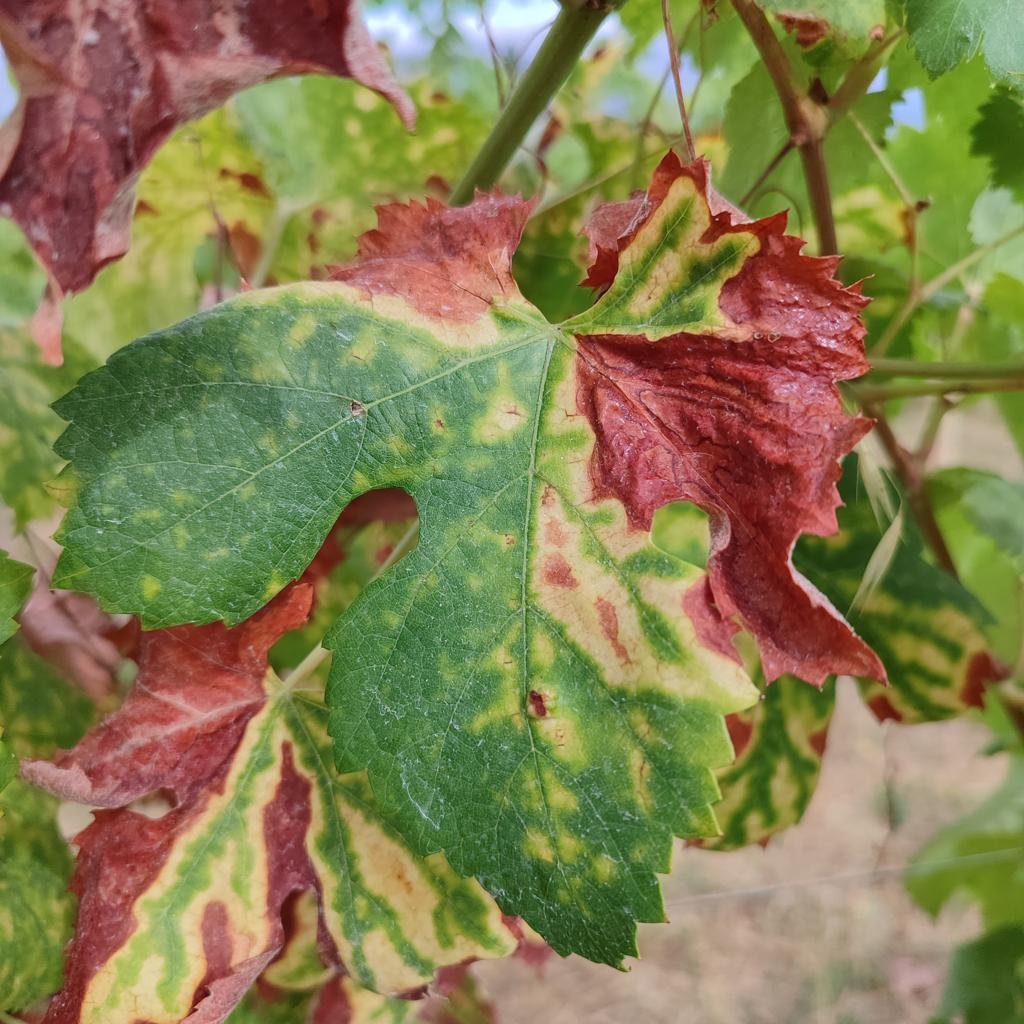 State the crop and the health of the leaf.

grapevine, esca complex
